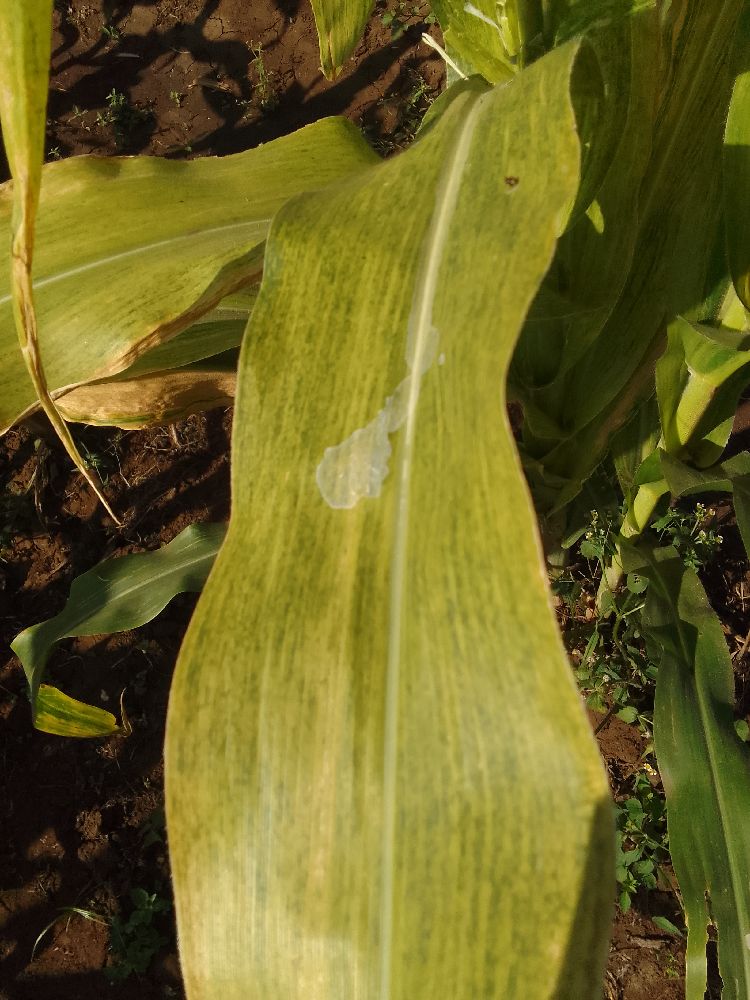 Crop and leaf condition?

maize, maize lethal necrosis
